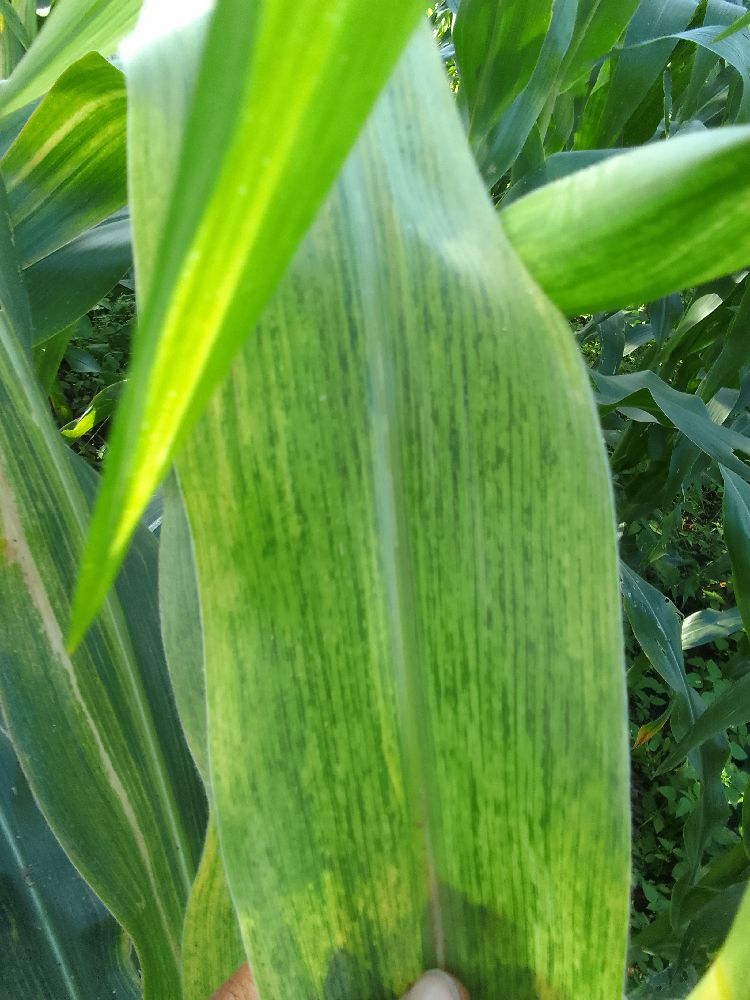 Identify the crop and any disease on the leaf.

maize, maize lethal necrosis
